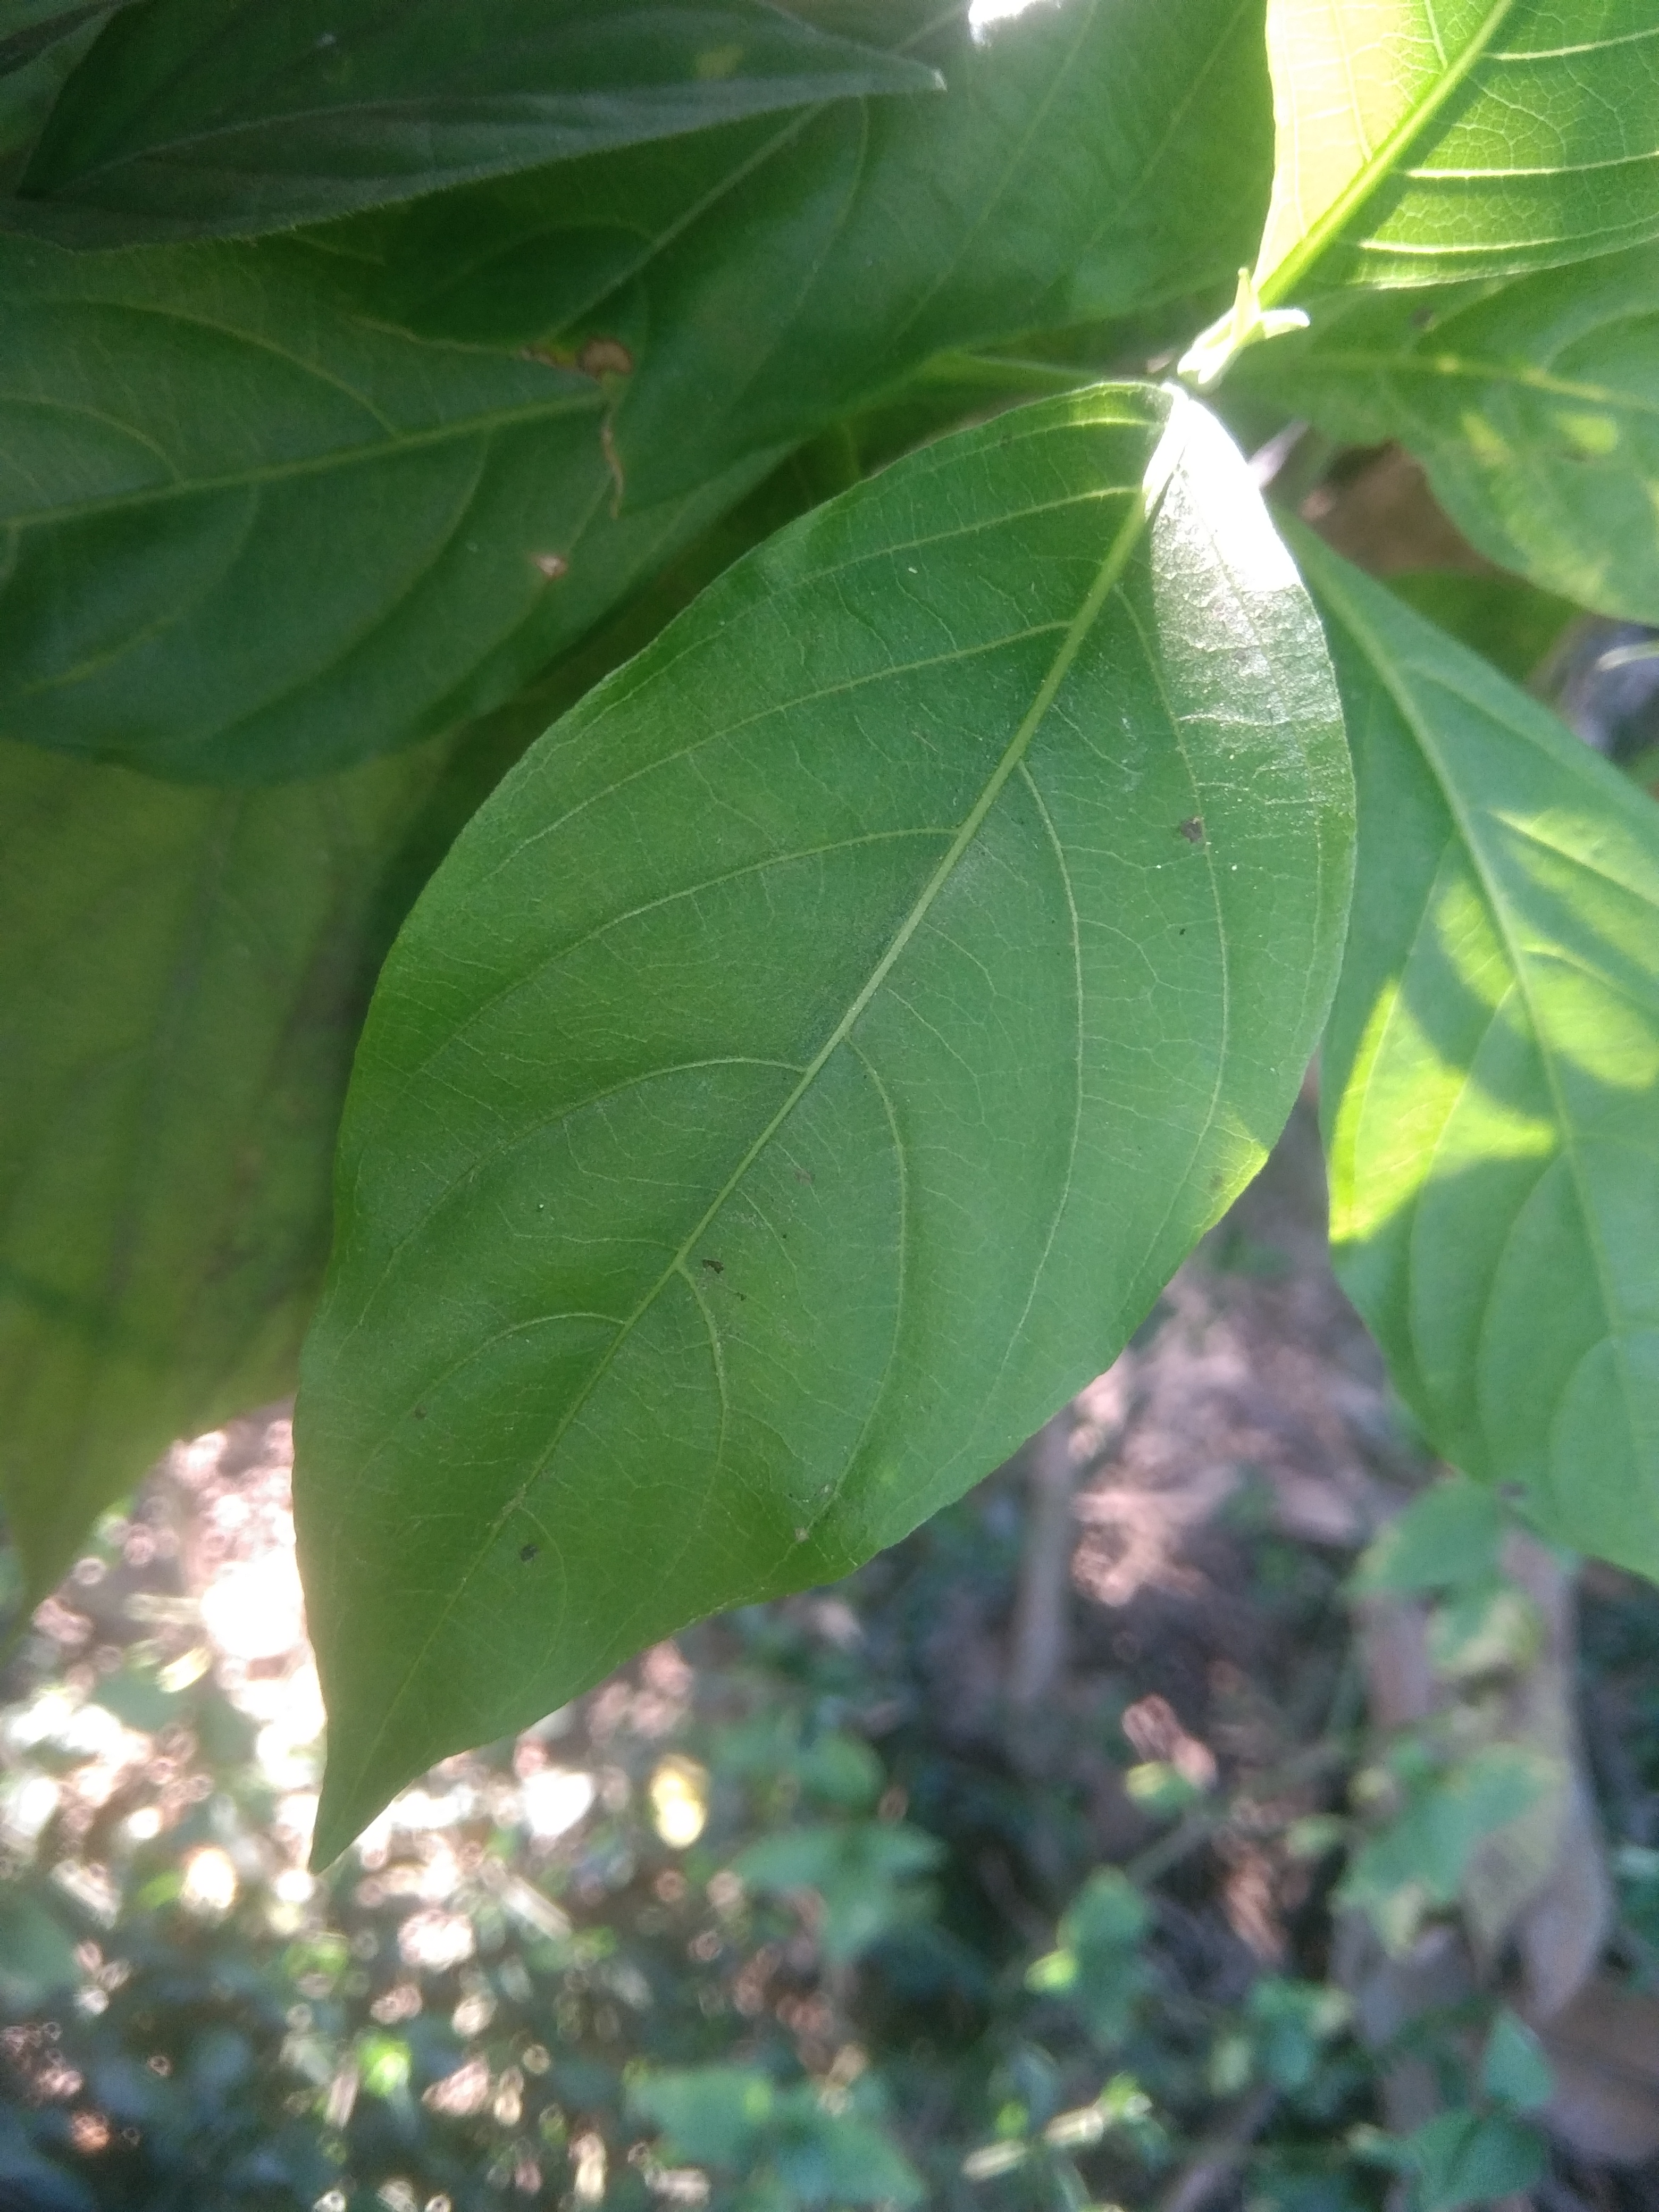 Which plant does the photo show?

vasaka
